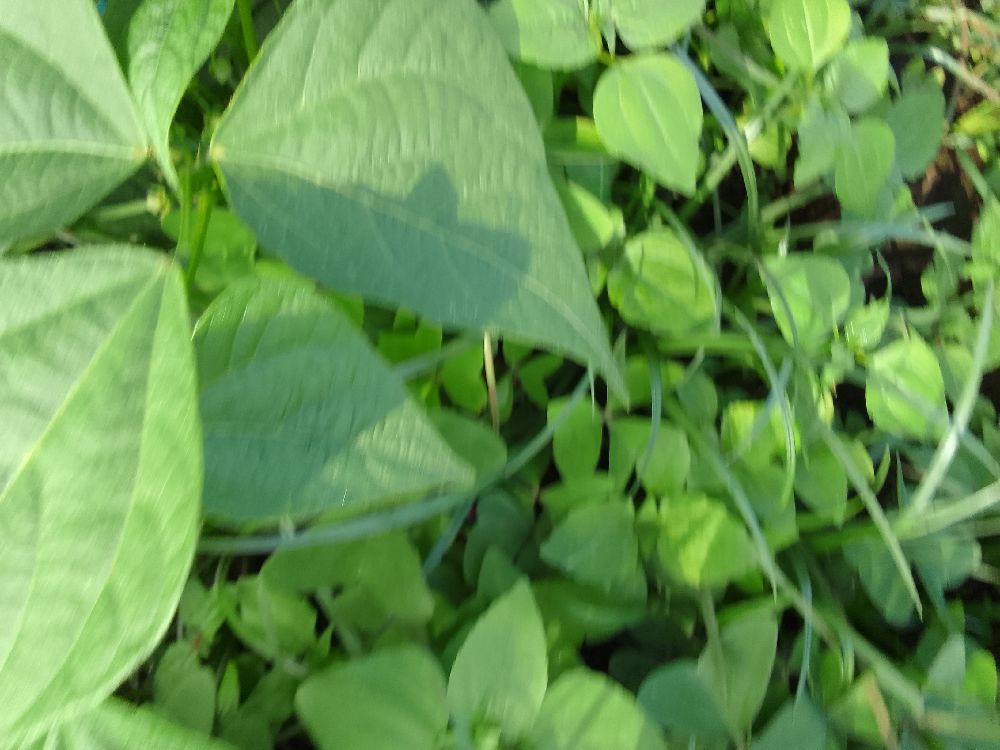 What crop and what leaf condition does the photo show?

common bean, healthy
